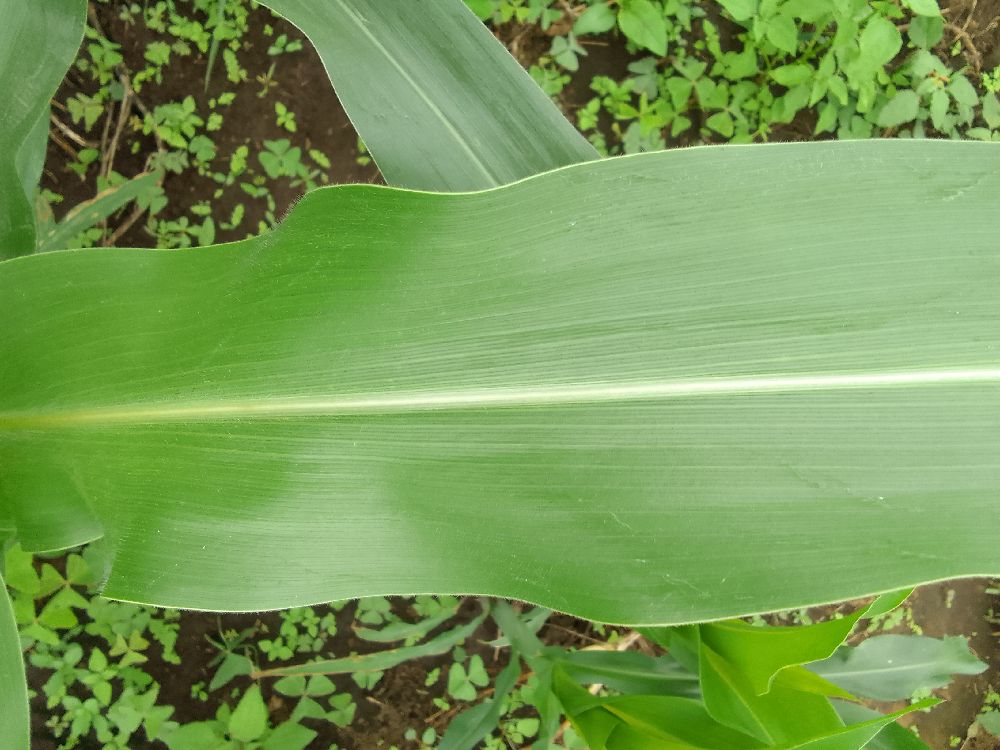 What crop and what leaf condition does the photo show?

maize, healthy
